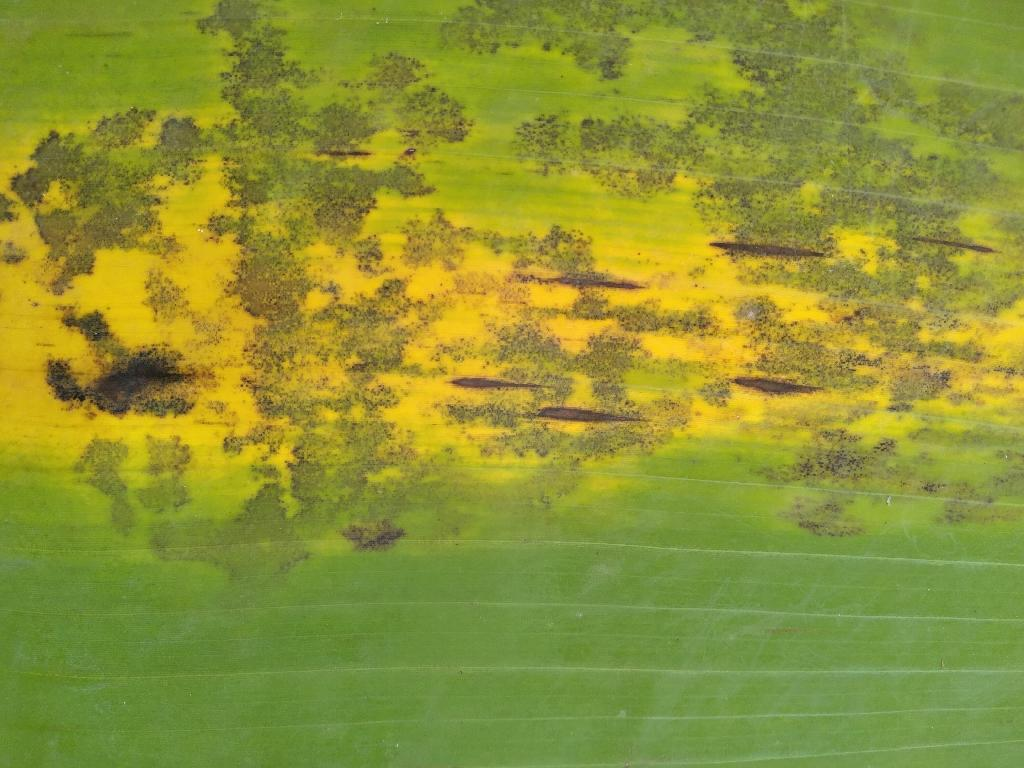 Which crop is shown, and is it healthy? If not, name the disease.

banana, black sigatoka
